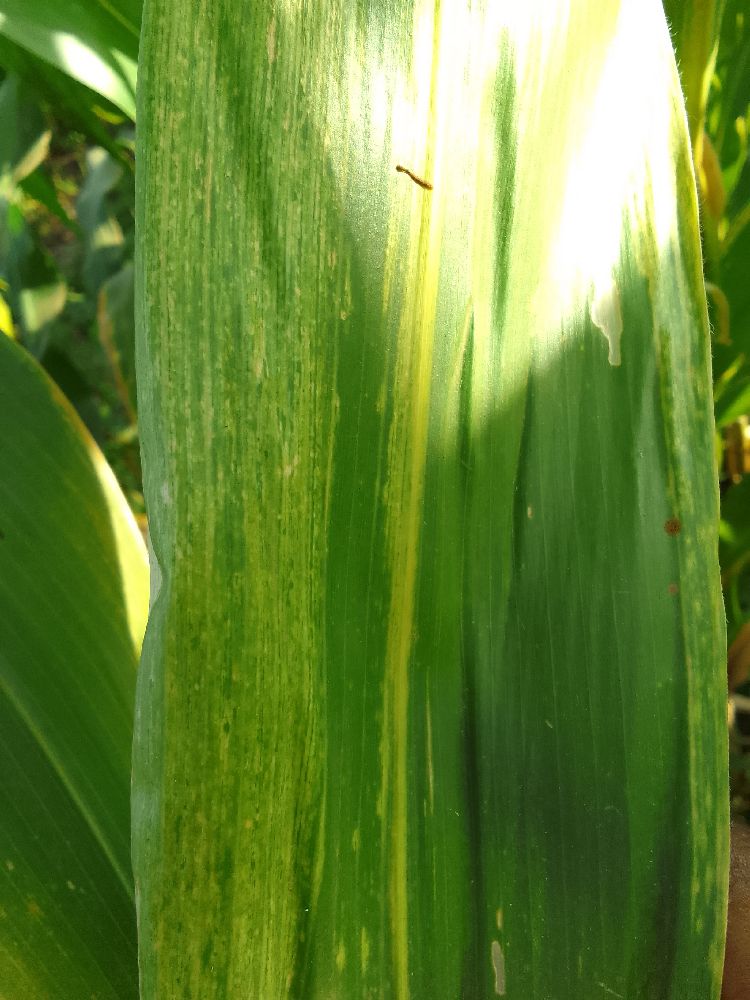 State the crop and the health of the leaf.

maize, maize lethal necrosis
